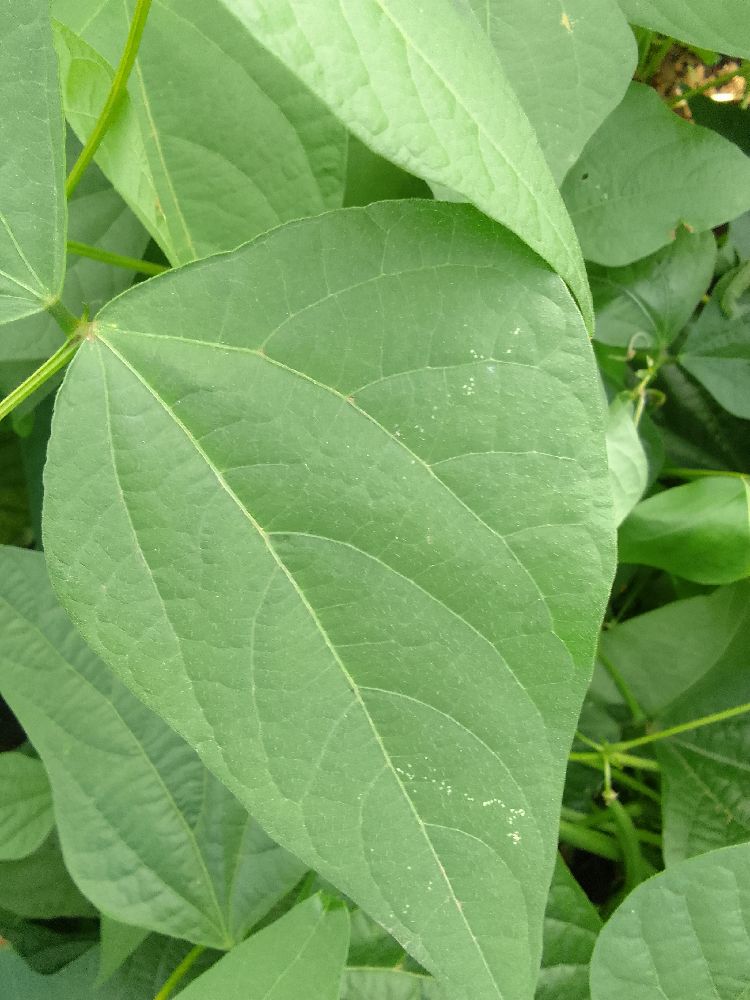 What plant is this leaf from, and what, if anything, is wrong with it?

common bean, healthy
